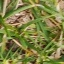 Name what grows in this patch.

grass
